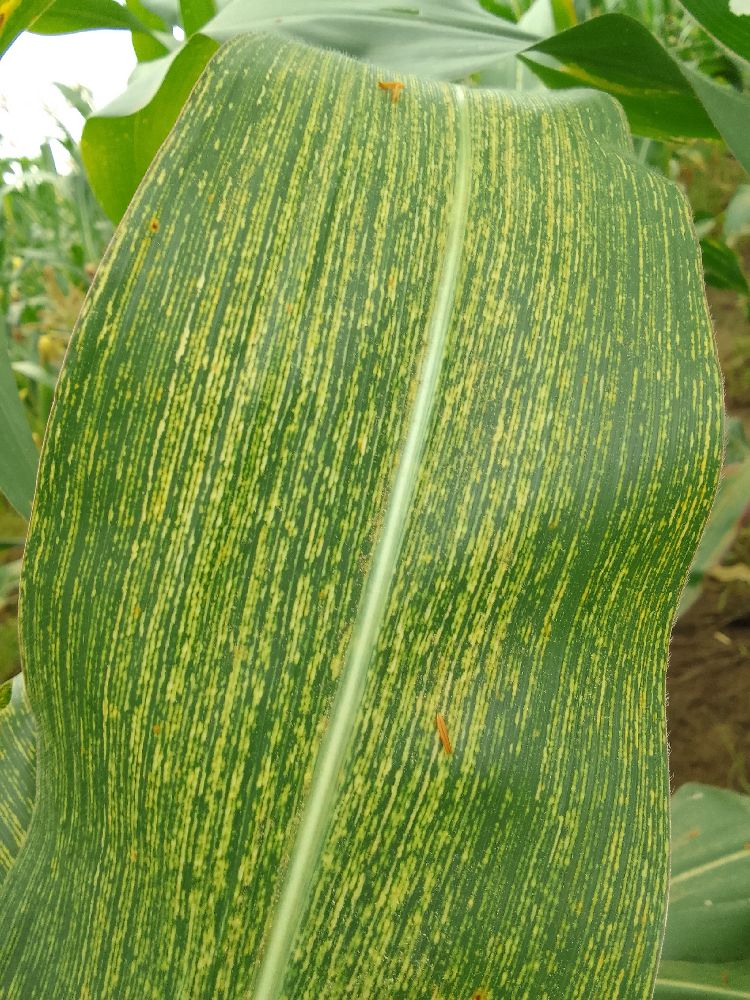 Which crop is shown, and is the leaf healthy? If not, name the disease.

maize, maize streak virus
